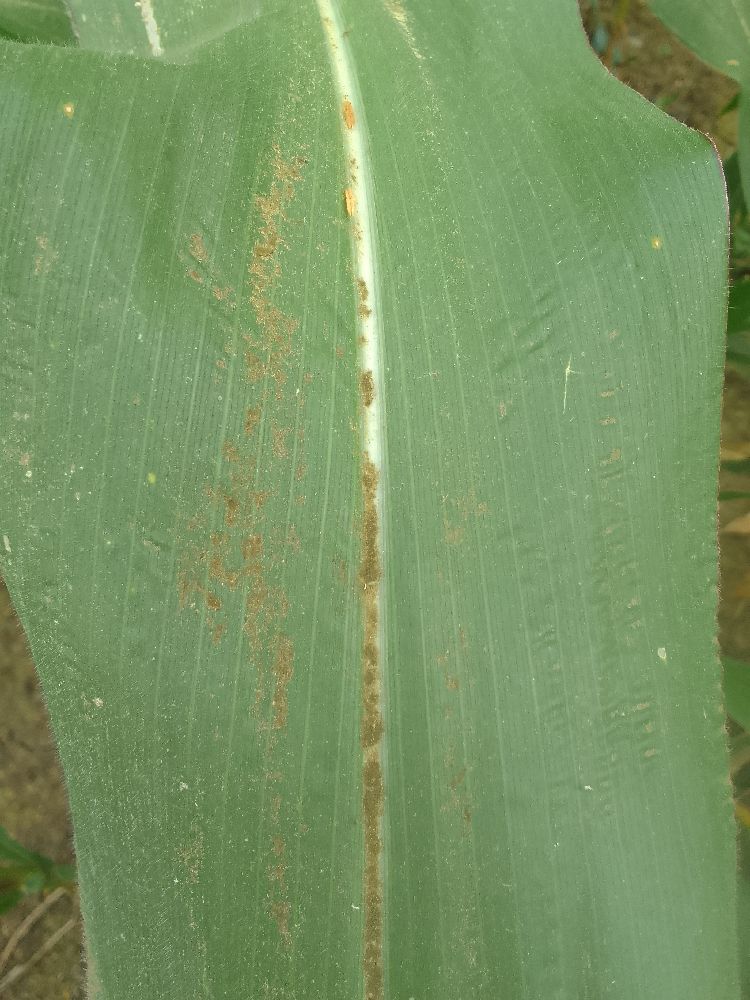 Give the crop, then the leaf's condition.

maize, healthy
